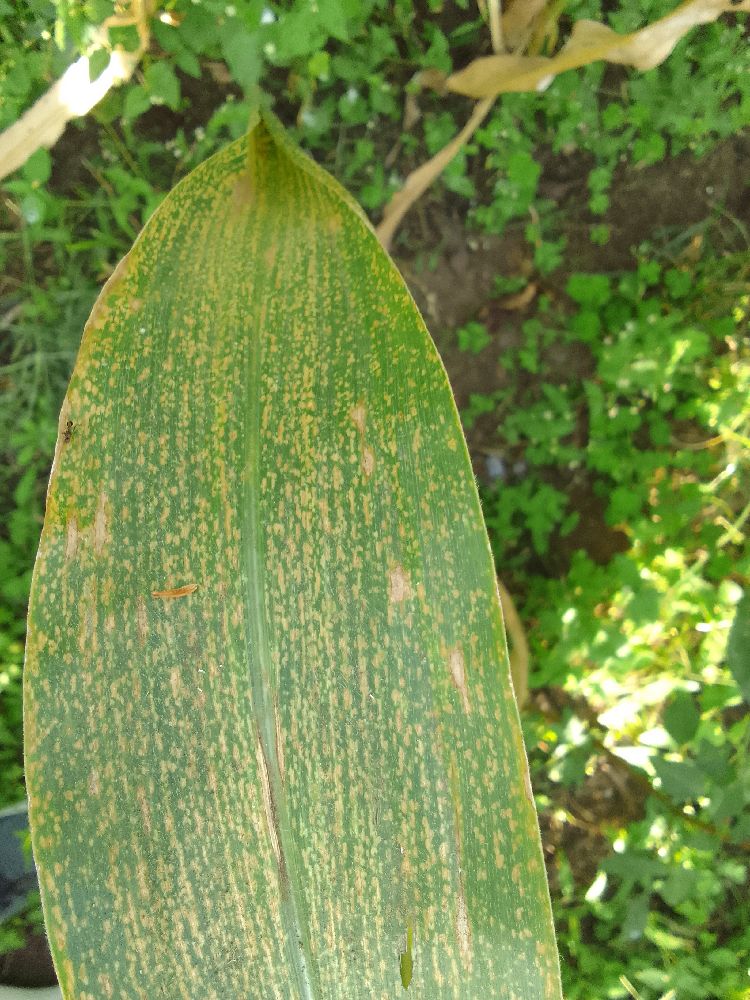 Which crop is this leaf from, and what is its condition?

maize, maize lethal necrosis
